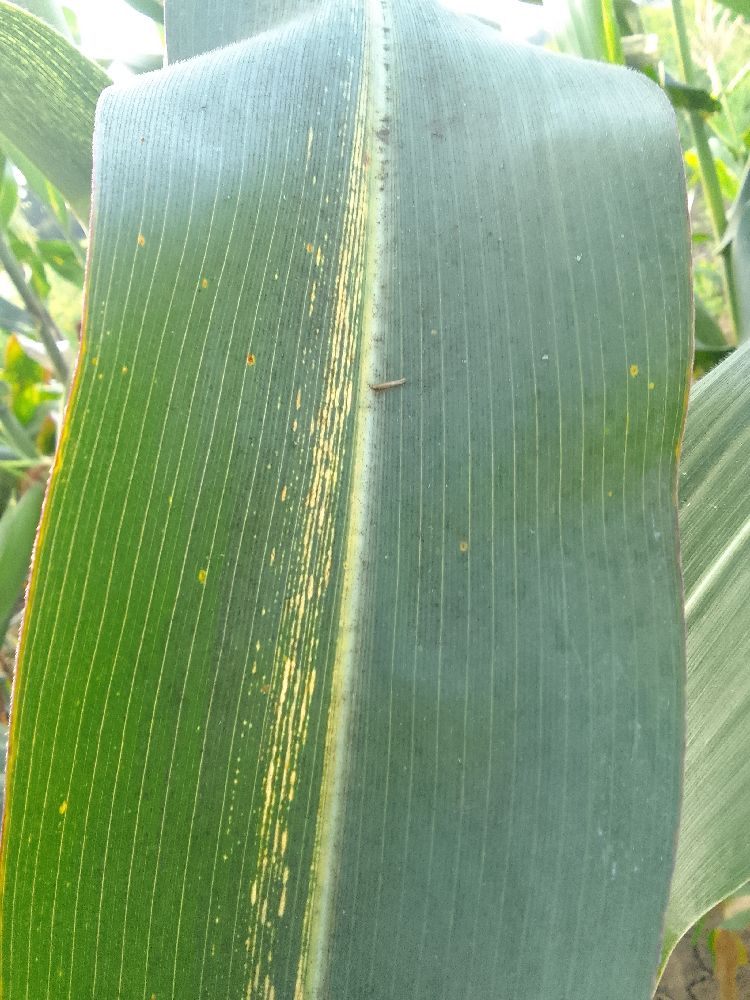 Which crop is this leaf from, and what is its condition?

maize, maize lethal necrosis
